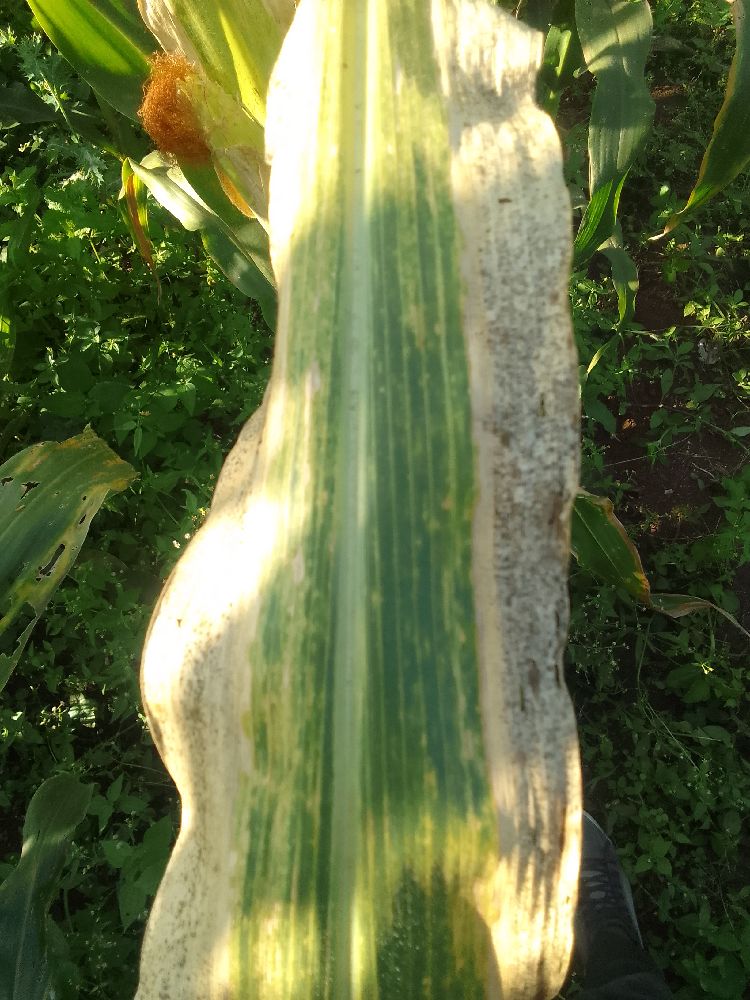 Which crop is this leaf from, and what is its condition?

maize, maize lethal necrosis
